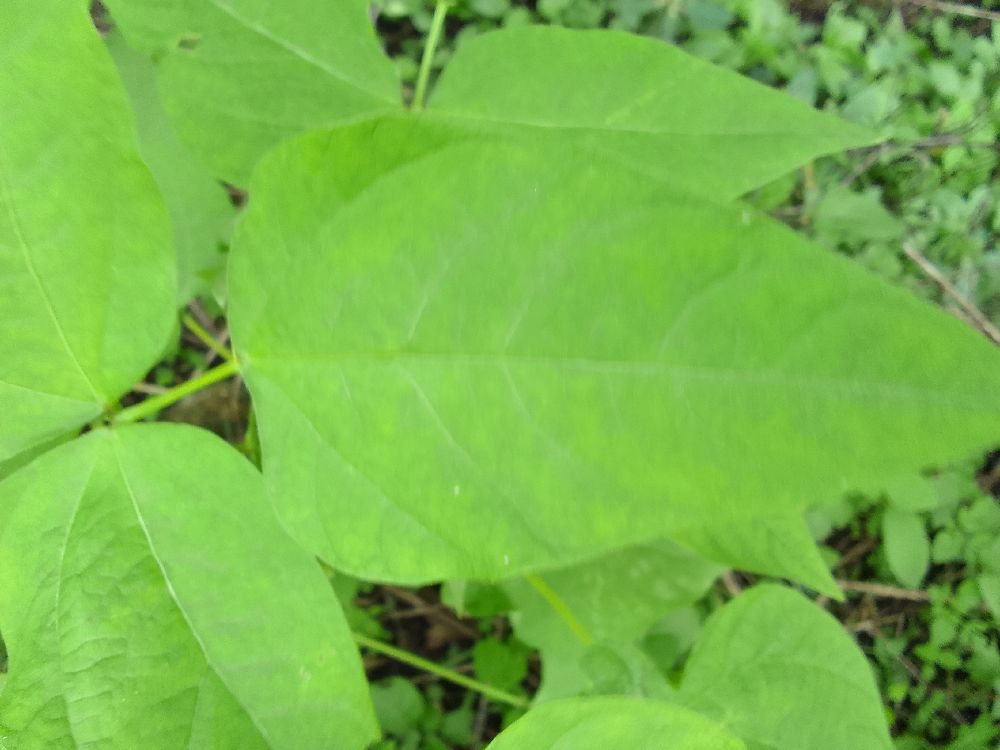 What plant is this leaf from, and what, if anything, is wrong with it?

common bean, healthy
